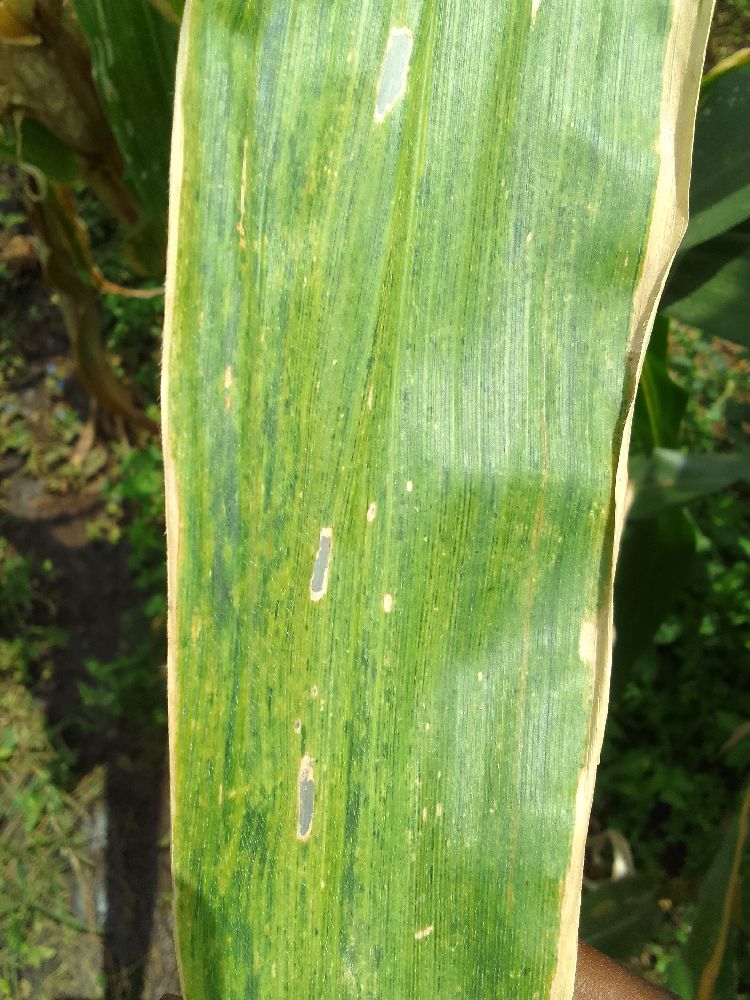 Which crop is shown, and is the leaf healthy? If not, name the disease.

maize, maize lethal necrosis
